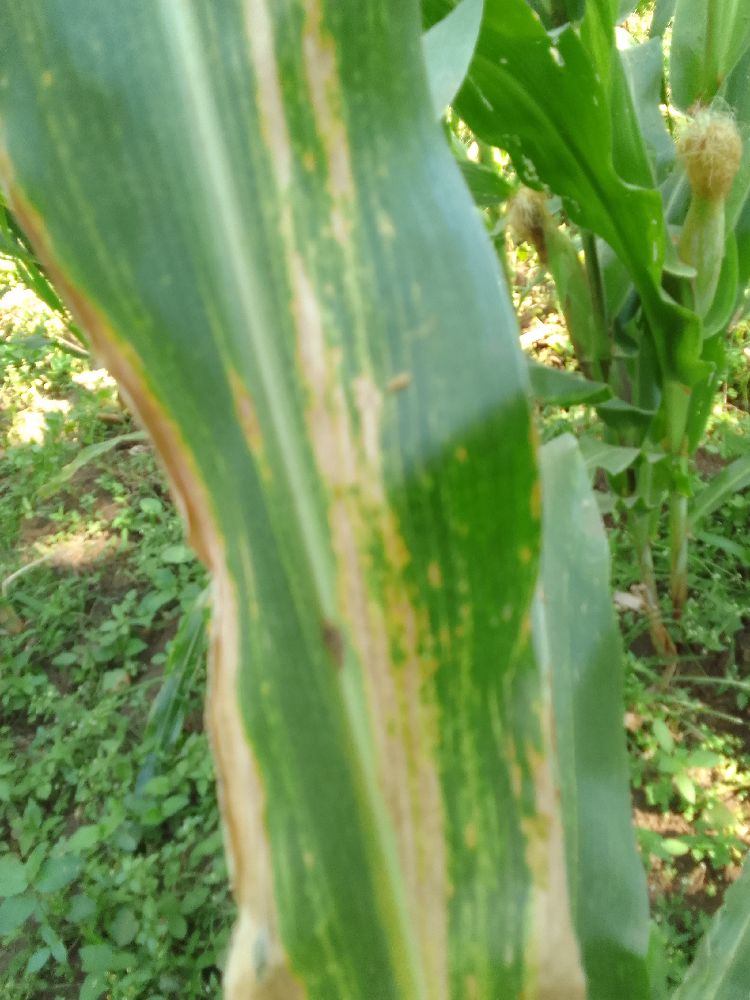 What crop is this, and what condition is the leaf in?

maize, maize lethal necrosis
